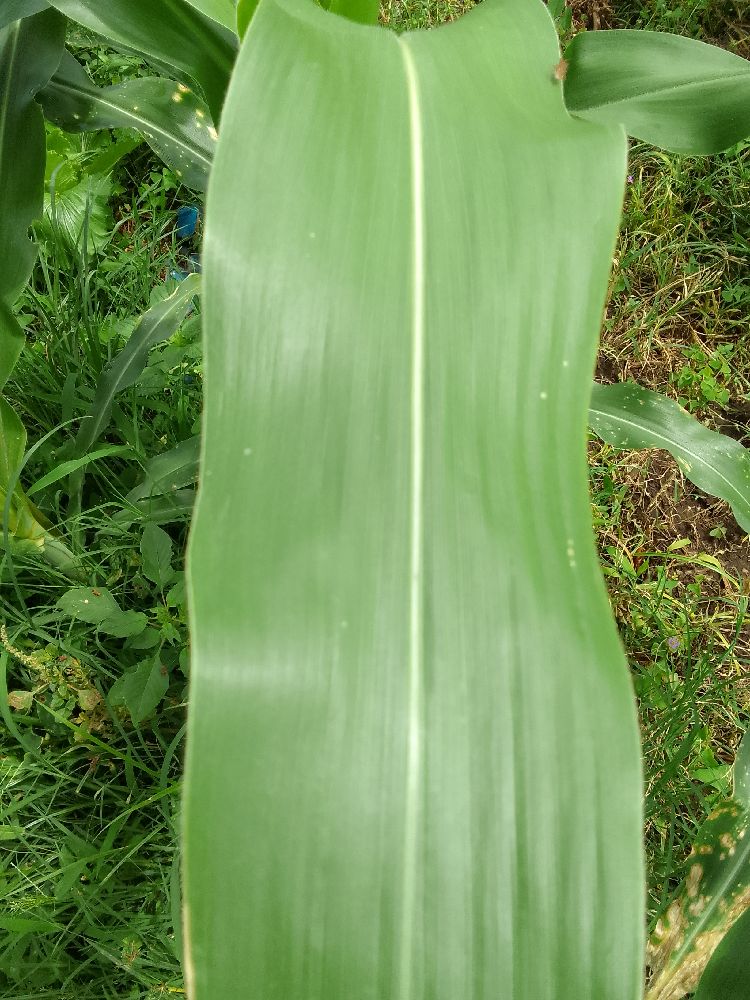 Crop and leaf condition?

maize, healthy
